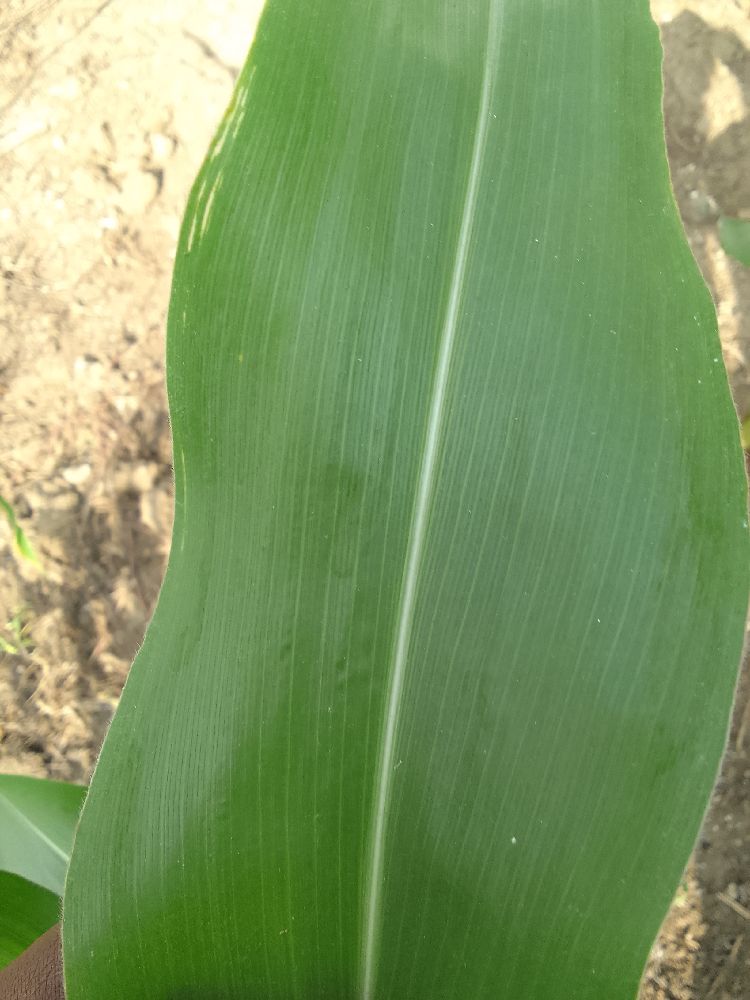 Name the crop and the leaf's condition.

maize, healthy
